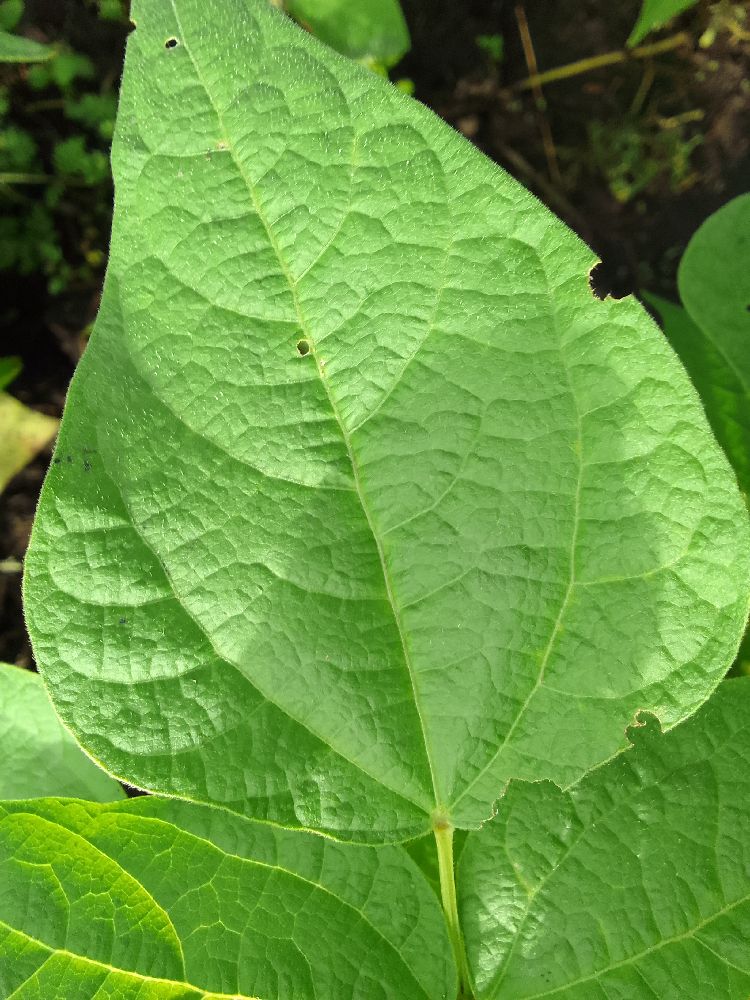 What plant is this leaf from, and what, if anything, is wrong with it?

common bean, healthy
